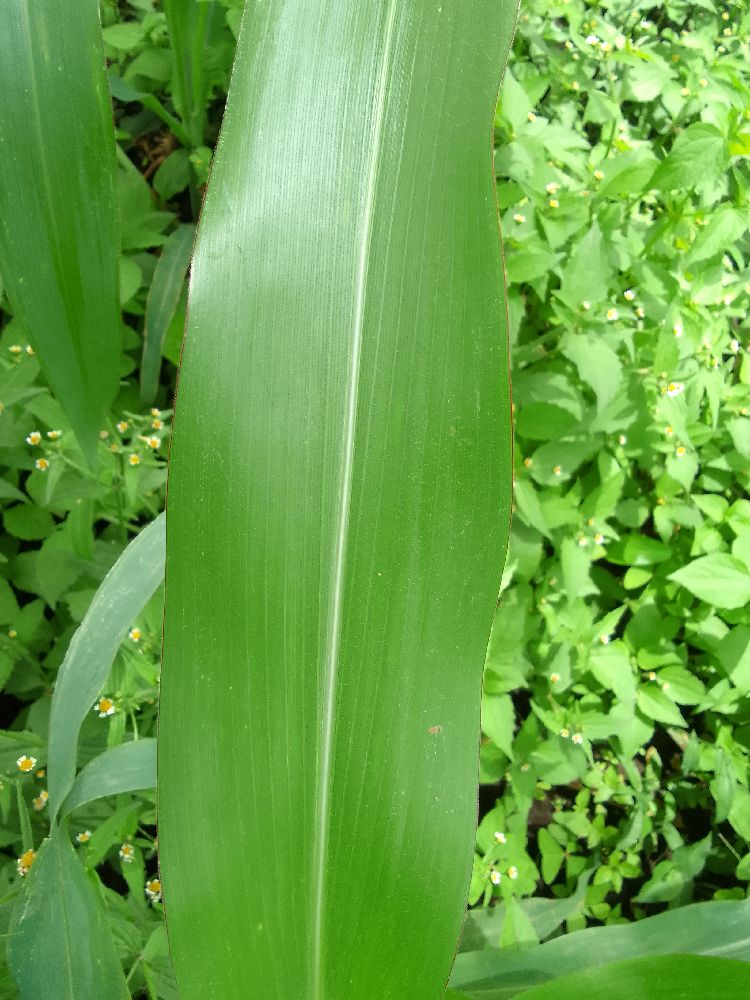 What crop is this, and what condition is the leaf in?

maize, healthy
